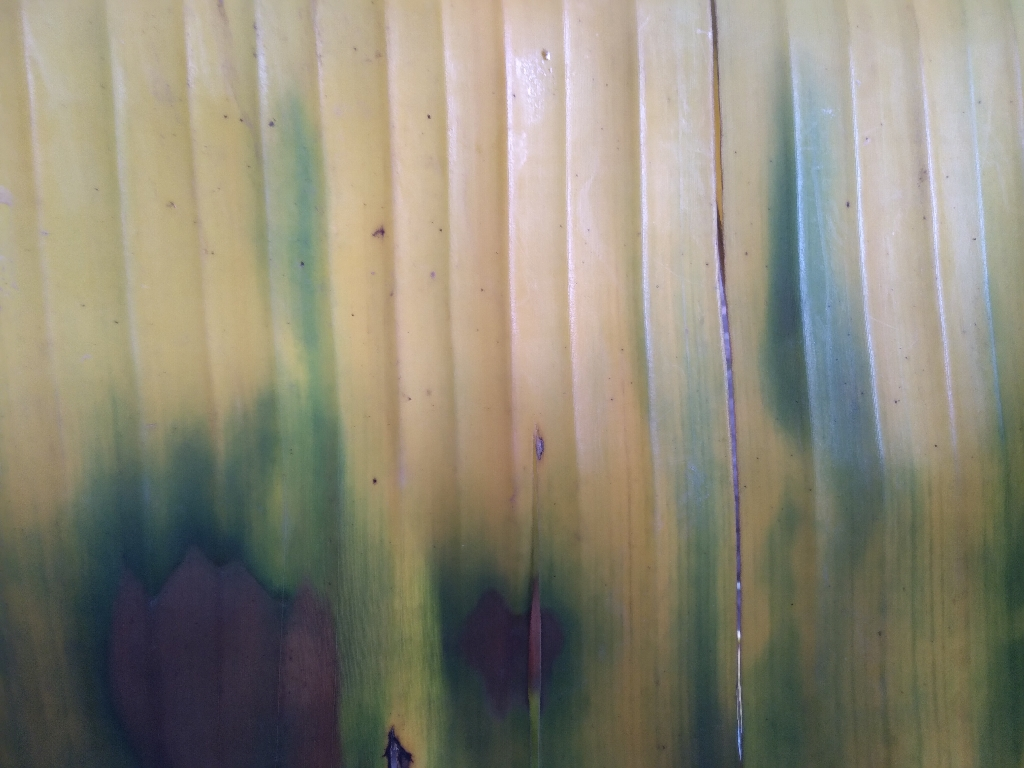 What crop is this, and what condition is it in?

banana, fusarium wilt race 1
